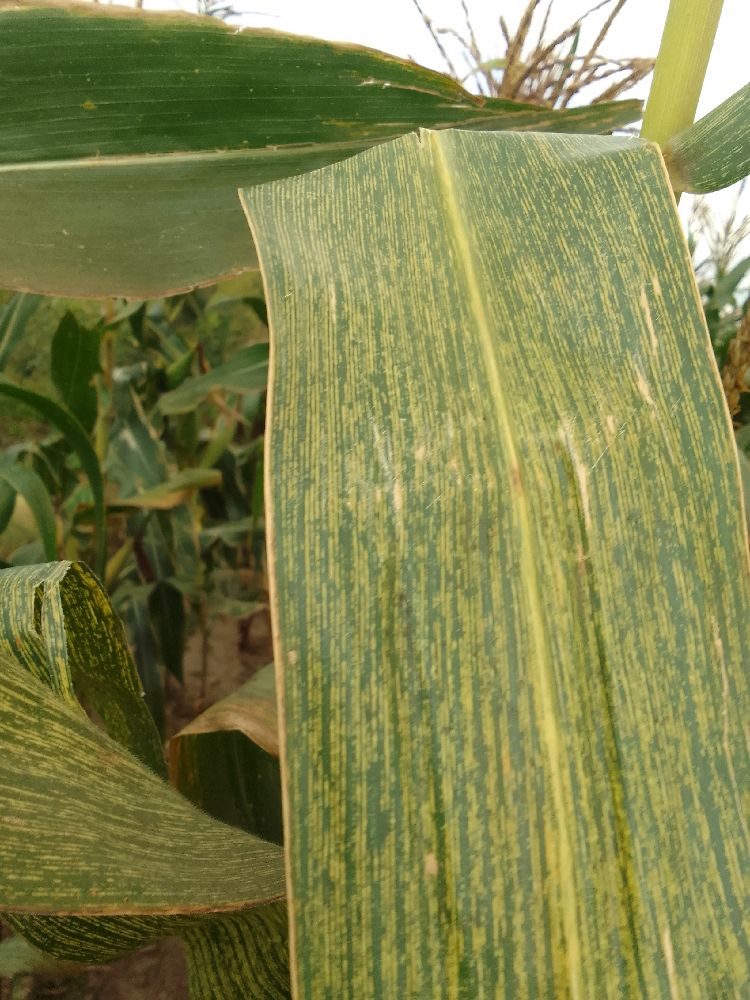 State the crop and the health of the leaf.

maize, maize streak virus
